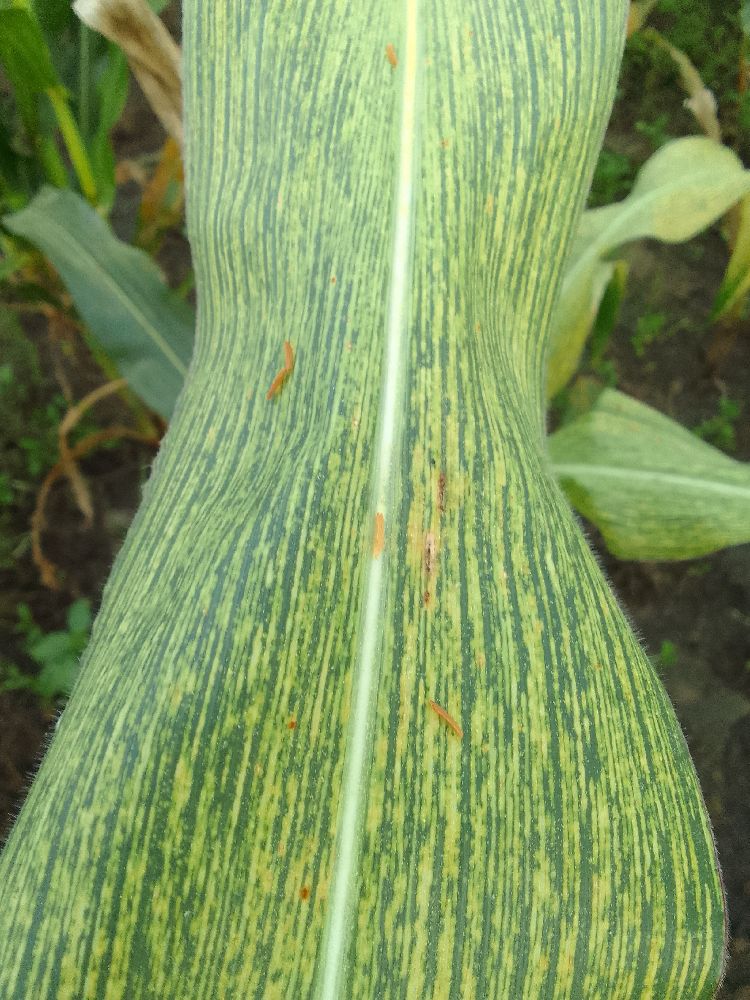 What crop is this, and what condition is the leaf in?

maize, maize streak virus
